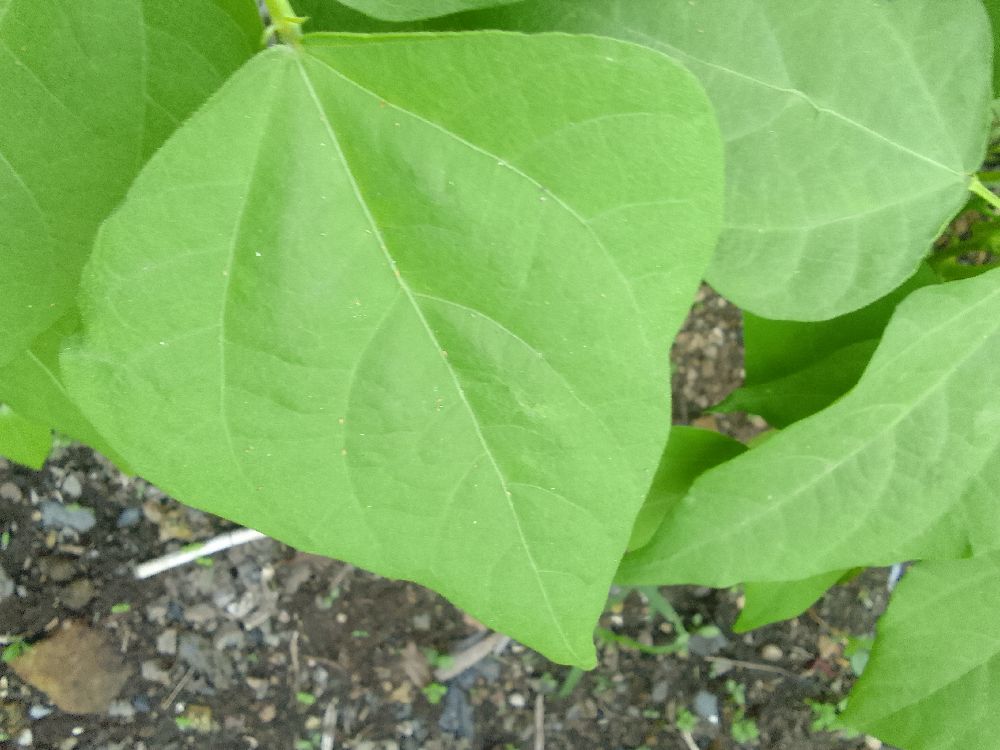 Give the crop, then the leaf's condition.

common bean, healthy
